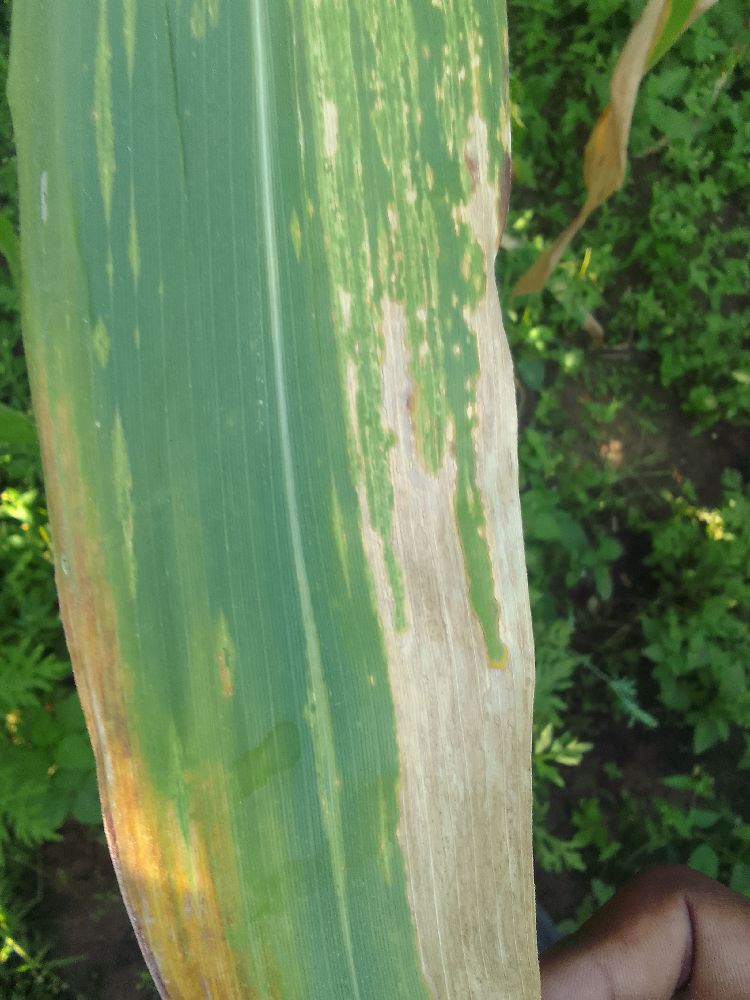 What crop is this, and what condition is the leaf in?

maize, maize lethal necrosis
